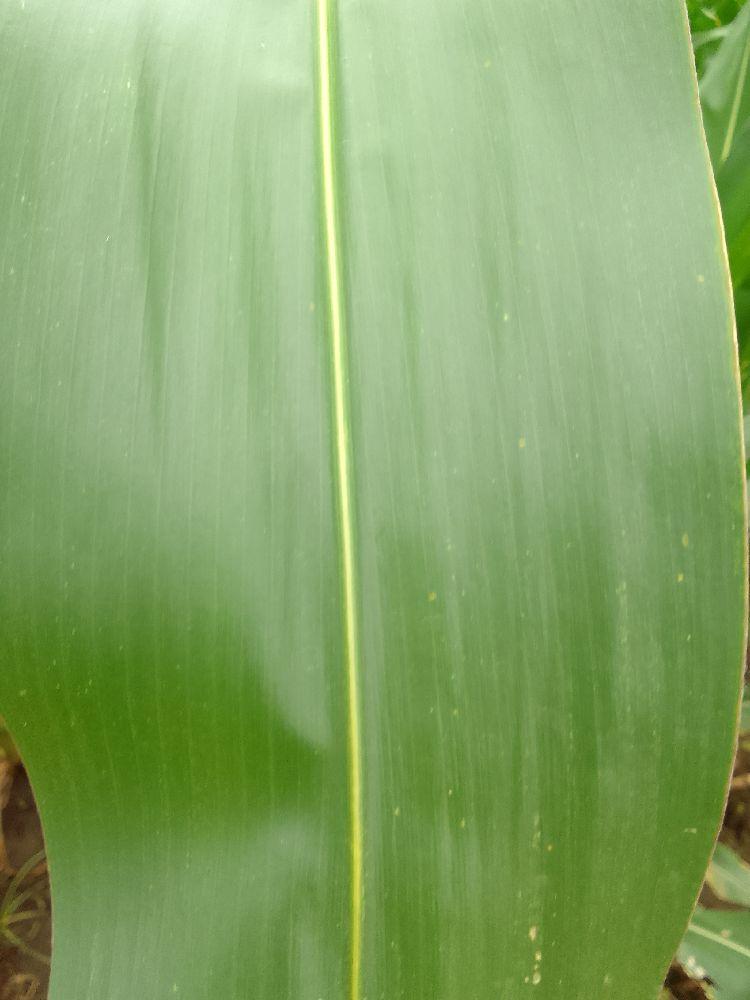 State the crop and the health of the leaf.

maize, healthy
